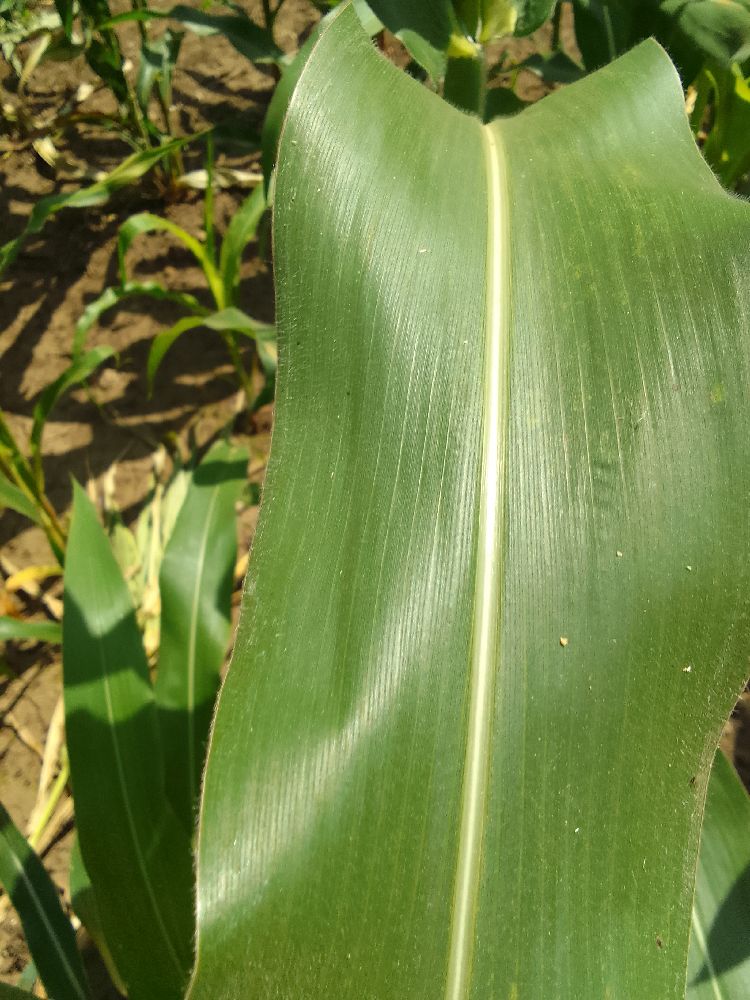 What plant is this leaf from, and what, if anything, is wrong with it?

maize, healthy
